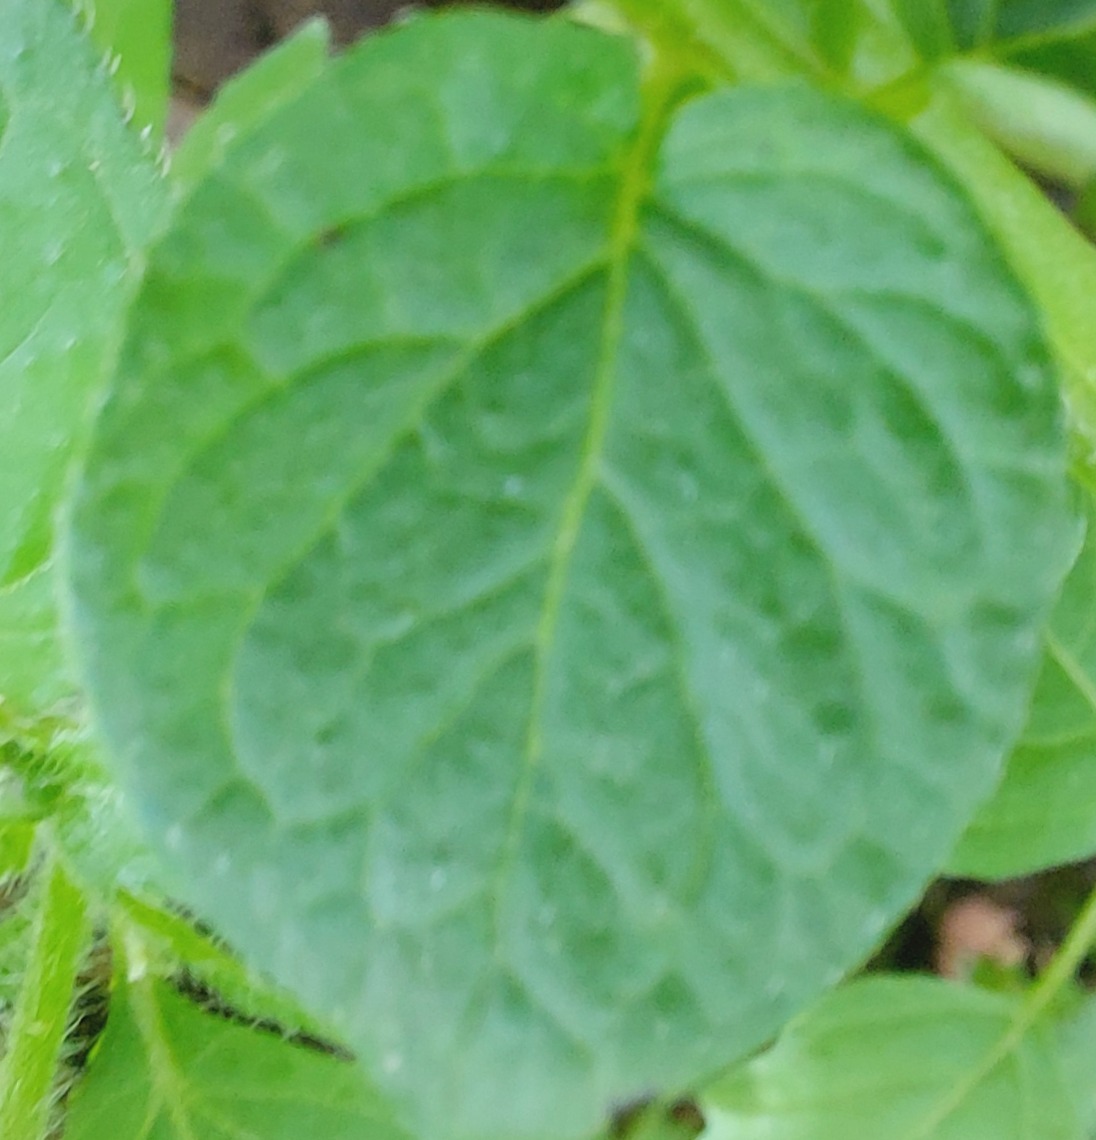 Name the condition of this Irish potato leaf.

healthy
